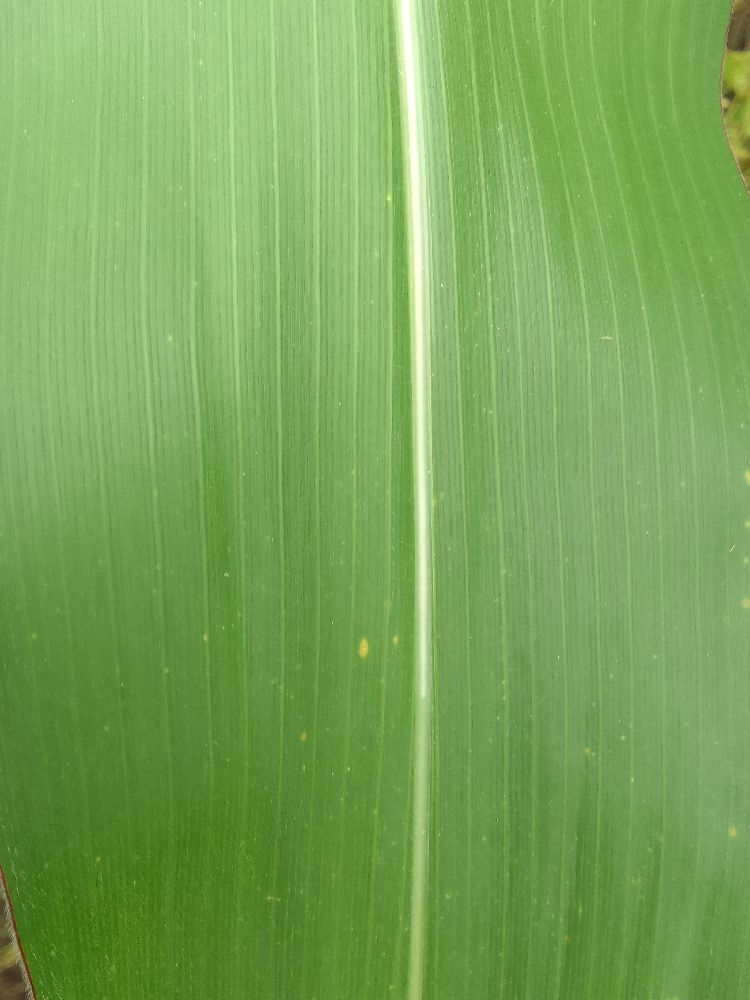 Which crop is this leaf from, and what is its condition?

maize, healthy
